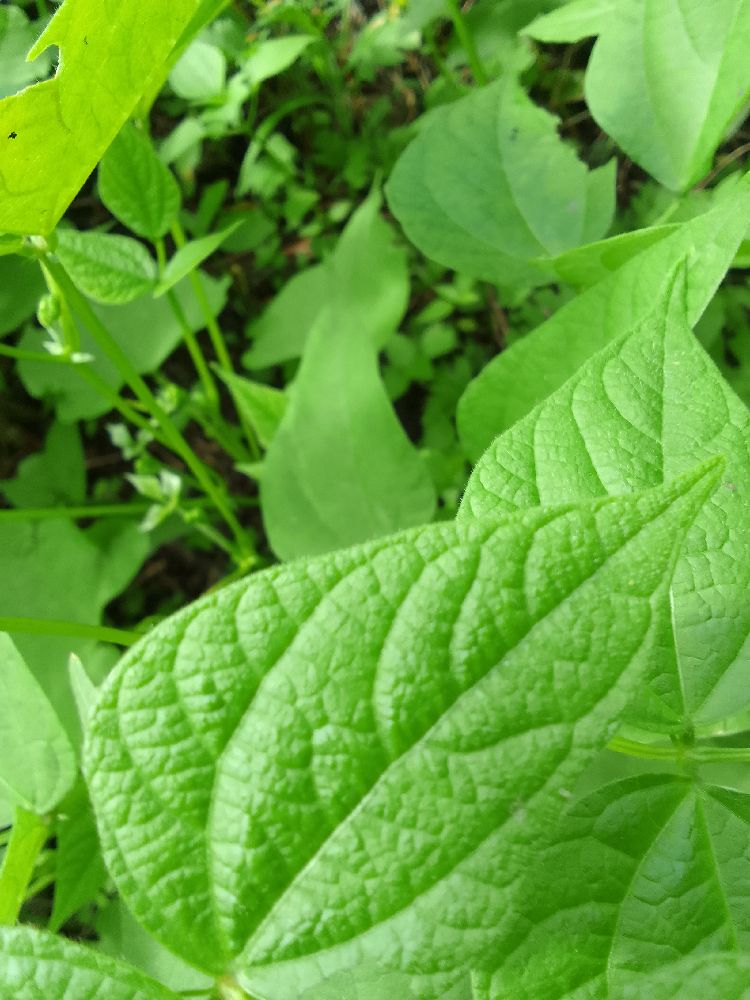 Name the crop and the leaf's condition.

common bean, healthy
